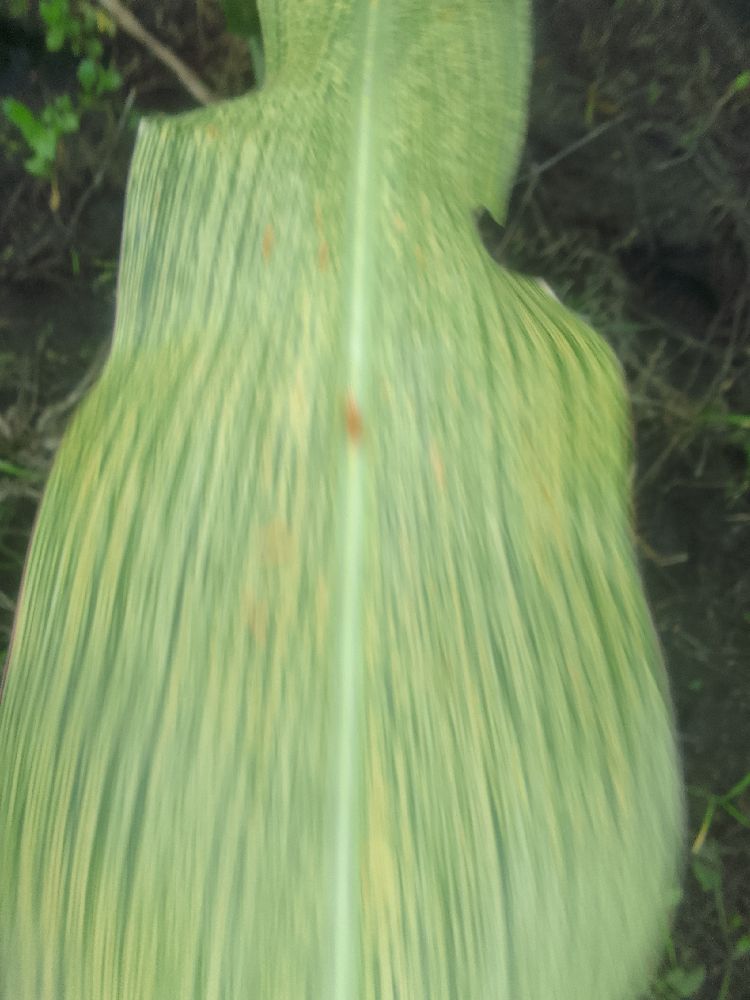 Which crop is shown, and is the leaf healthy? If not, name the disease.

maize, maize streak virus
